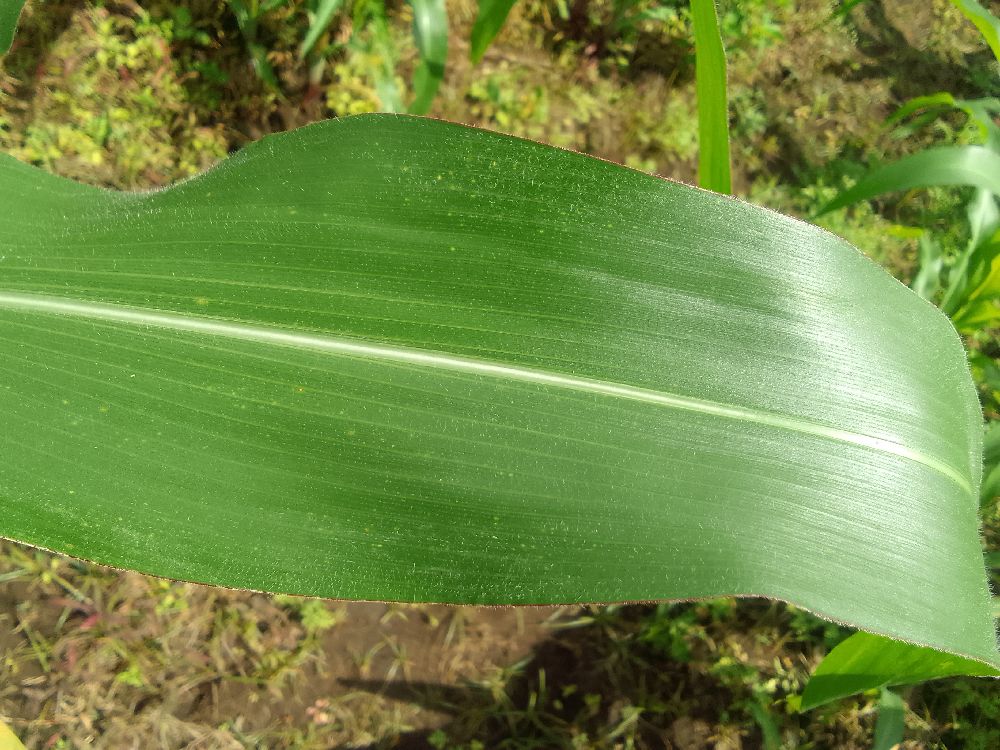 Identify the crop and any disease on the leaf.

maize, healthy
